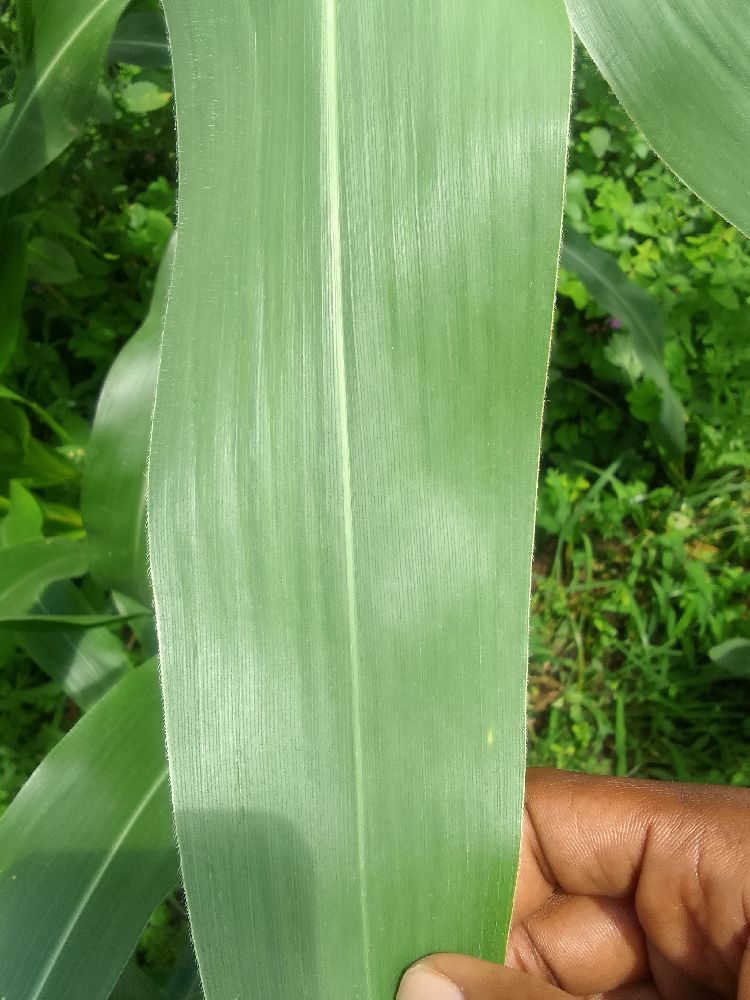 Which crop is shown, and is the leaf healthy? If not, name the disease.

maize, healthy
